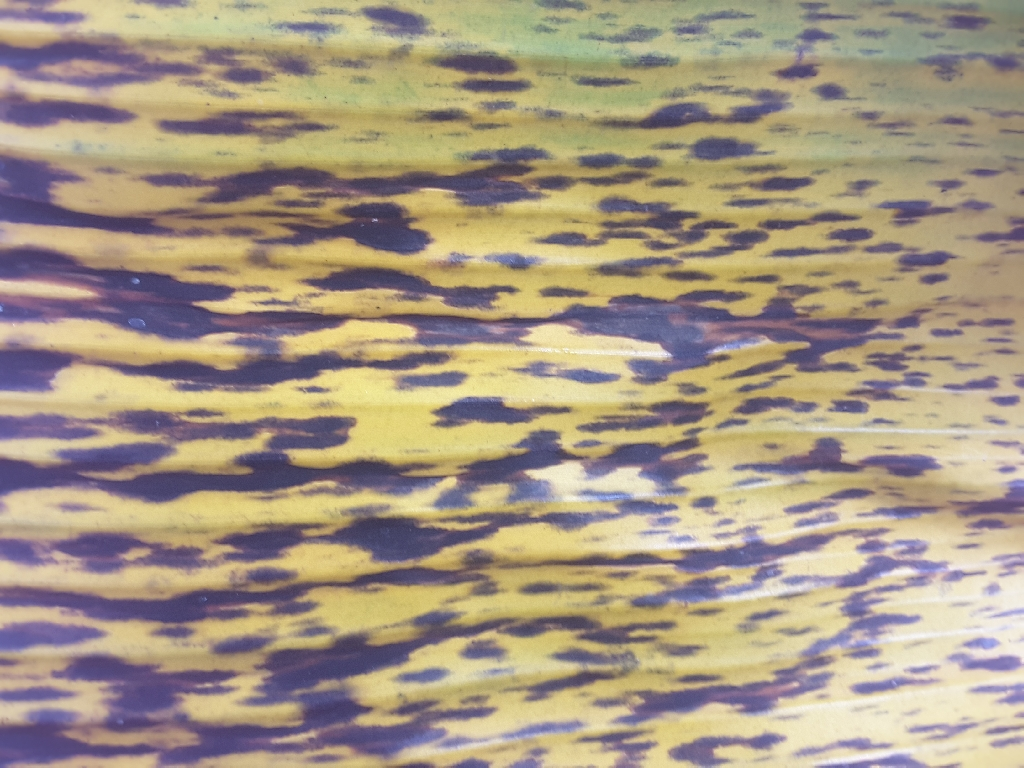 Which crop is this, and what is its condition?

banana, black sigatoka
